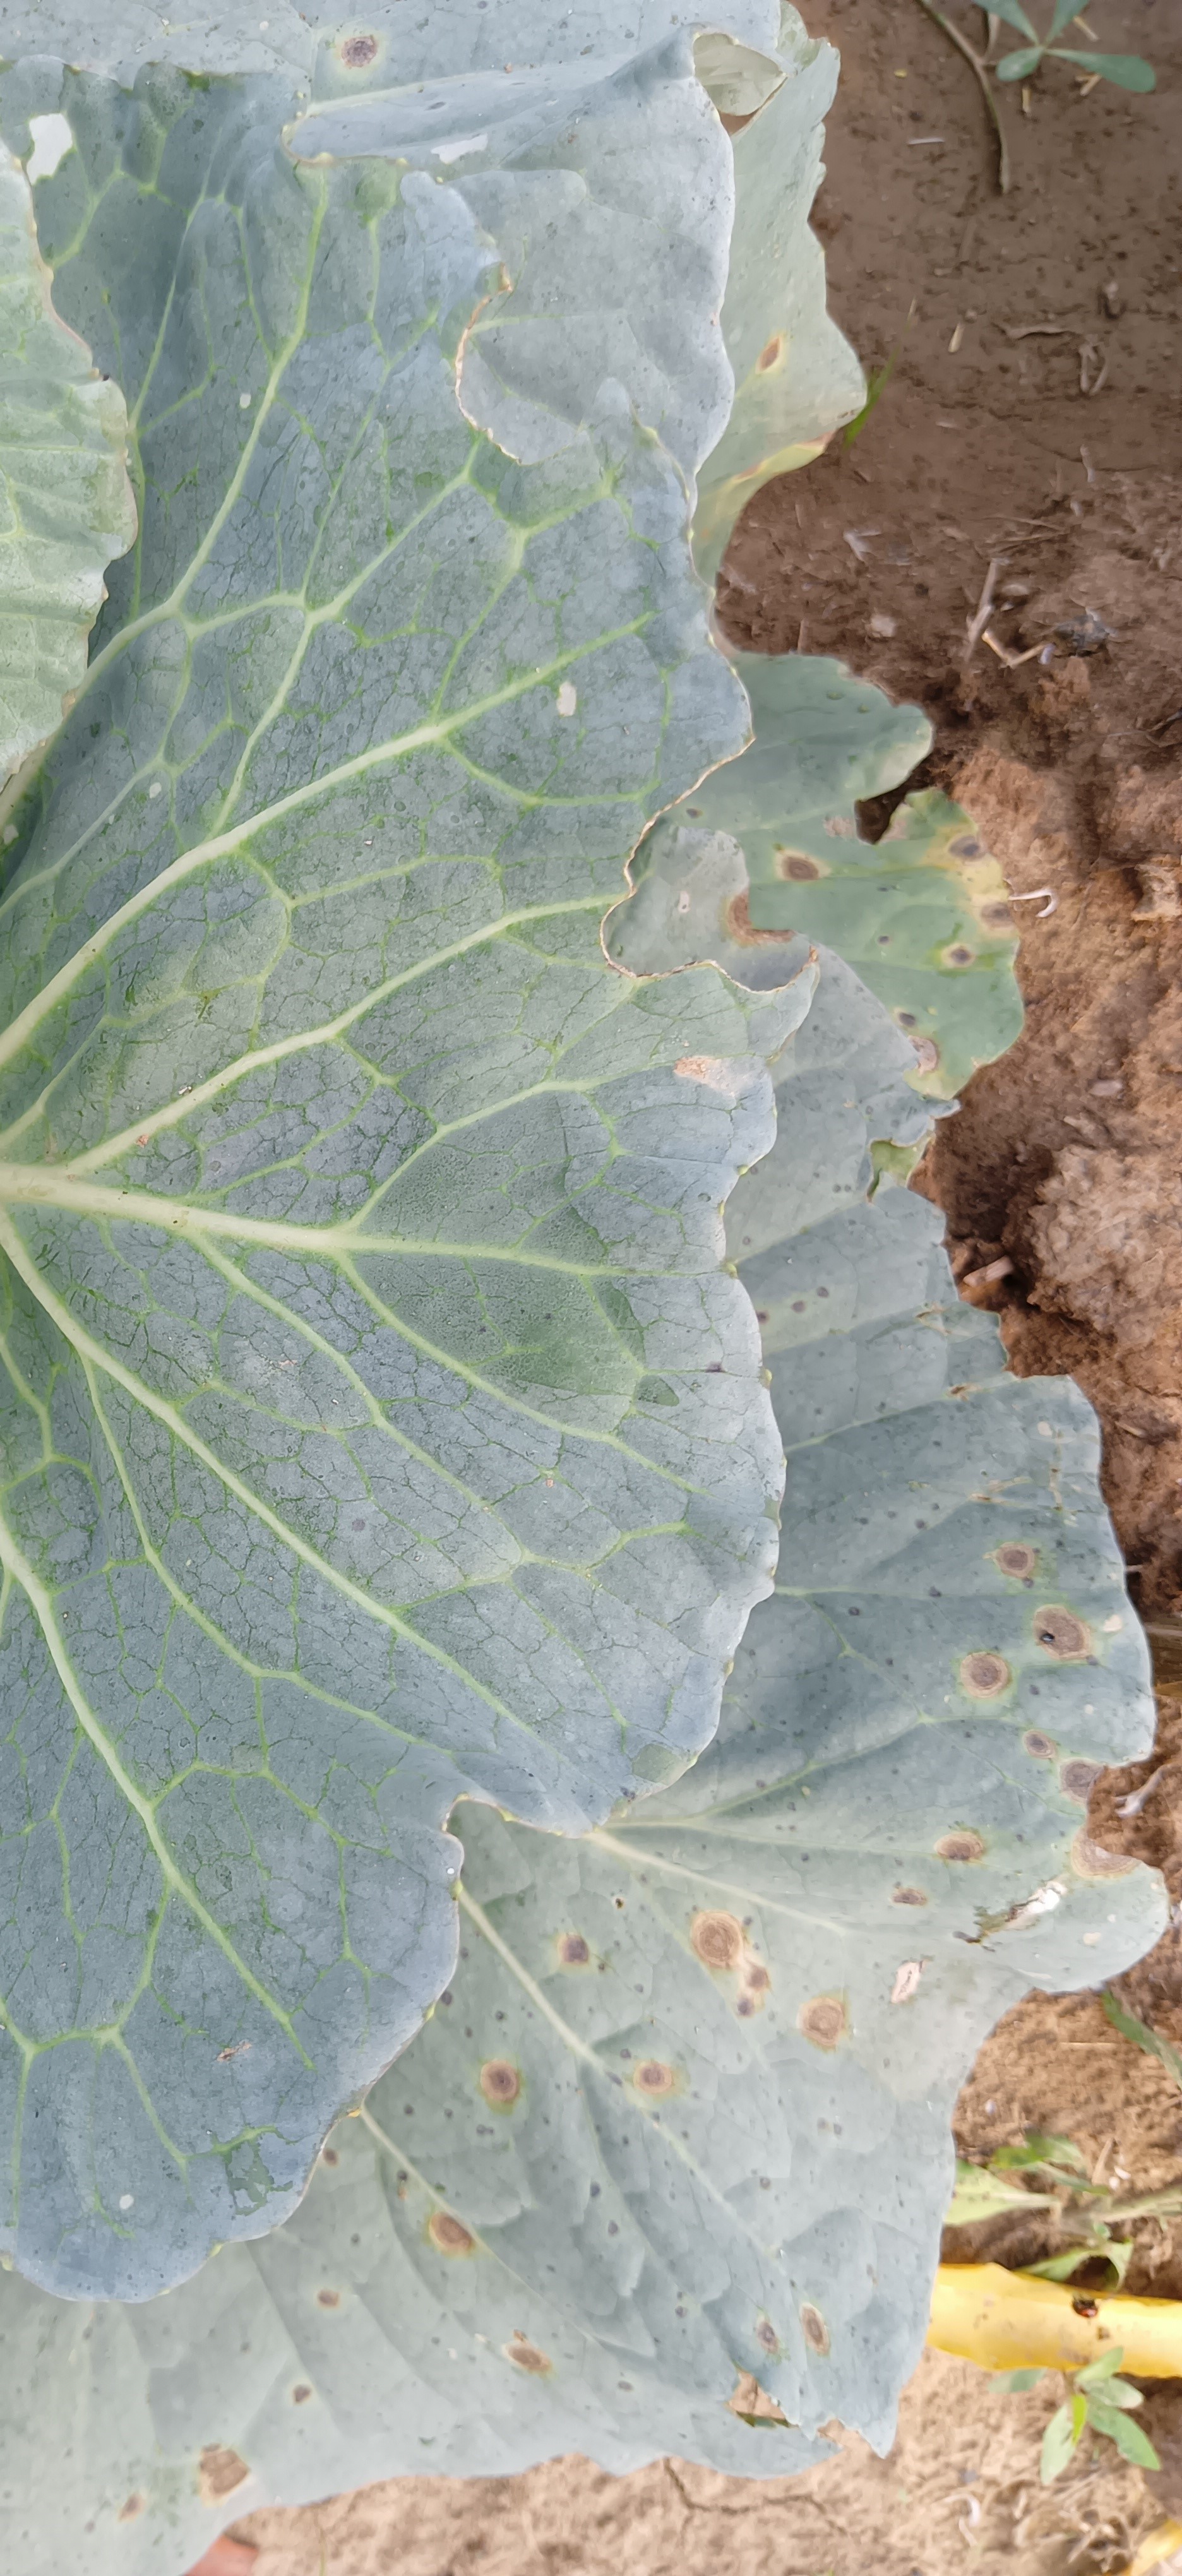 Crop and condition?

cabbage, alternaria
